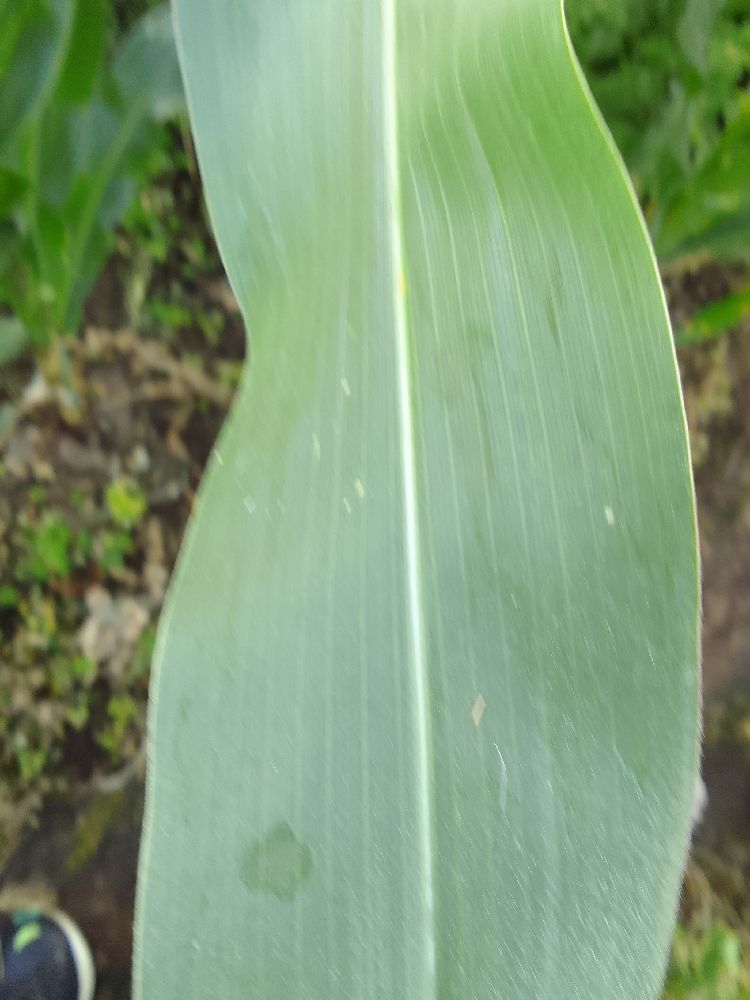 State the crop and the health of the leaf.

maize, healthy
